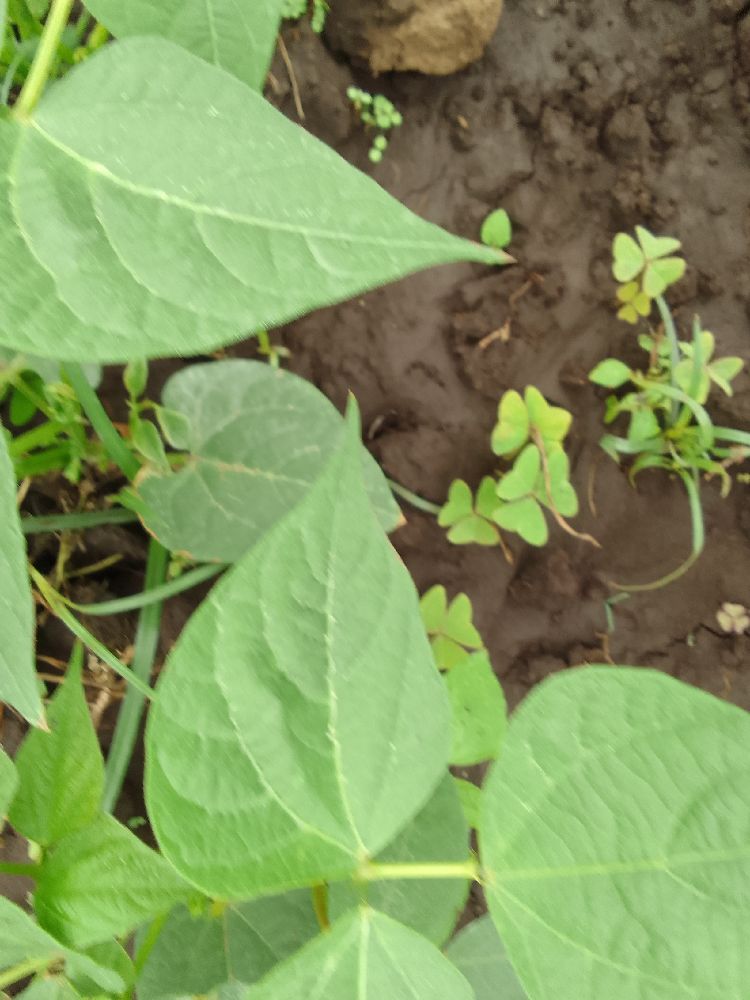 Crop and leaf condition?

common bean, healthy
